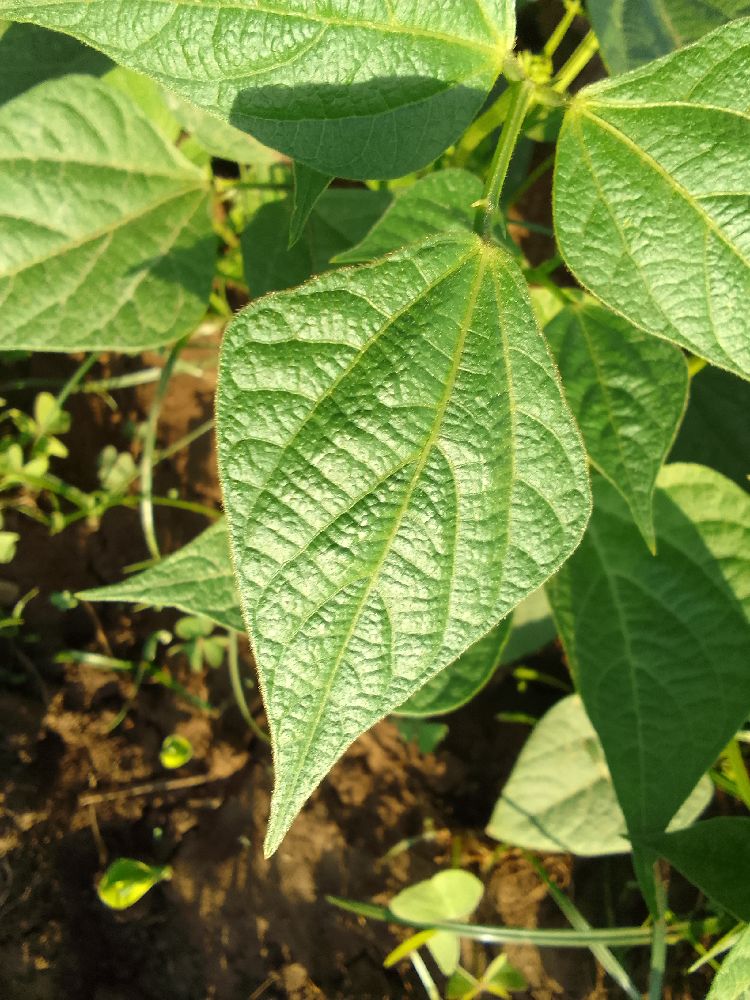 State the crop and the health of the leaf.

common bean, healthy
